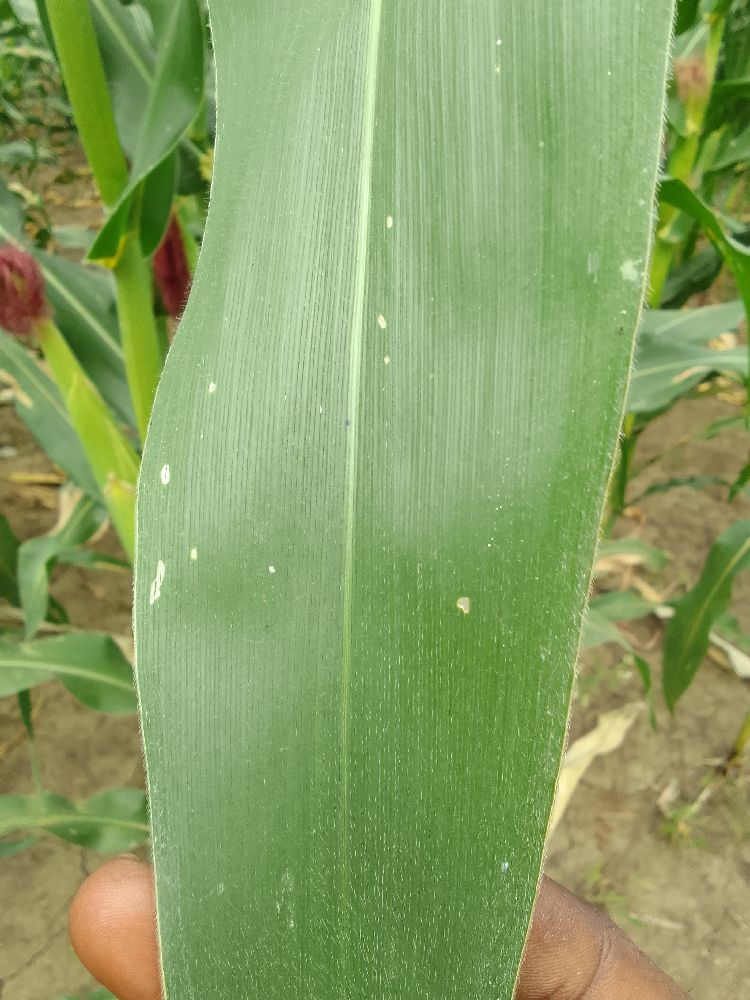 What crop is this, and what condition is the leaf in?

maize, healthy
